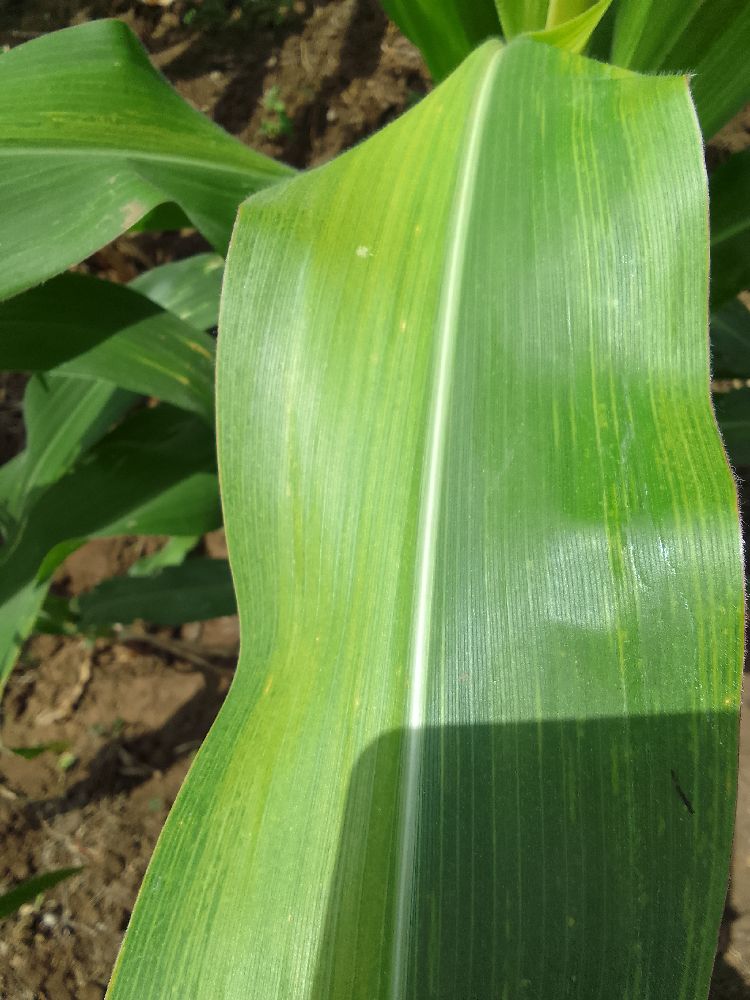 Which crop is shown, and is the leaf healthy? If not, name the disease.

maize, maize lethal necrosis
